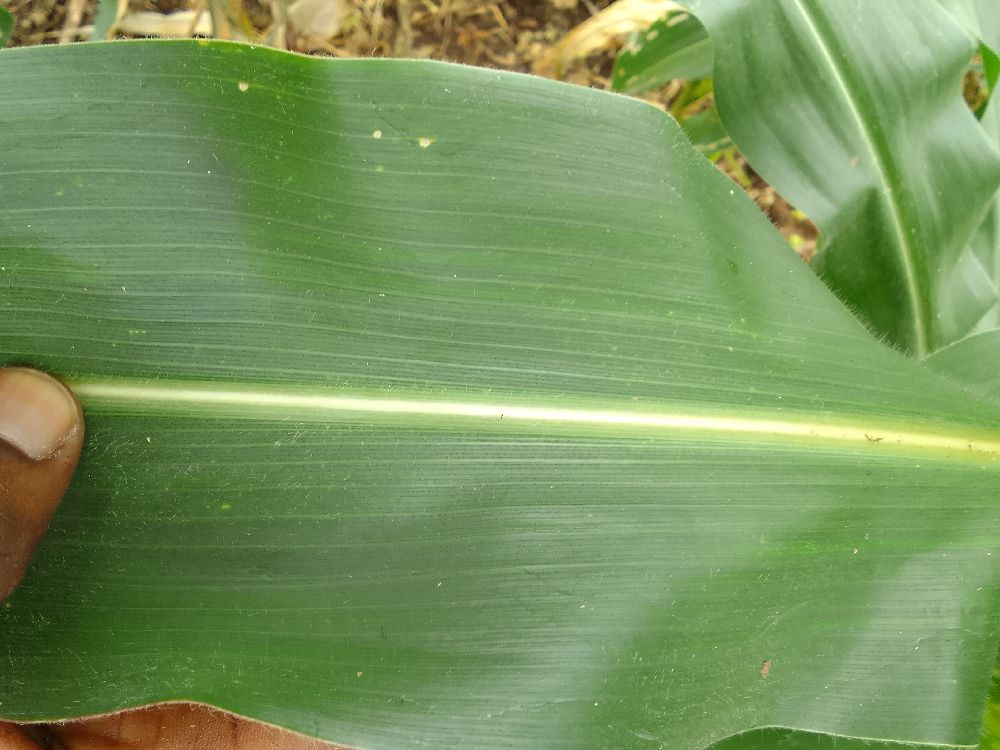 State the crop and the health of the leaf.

maize, healthy
